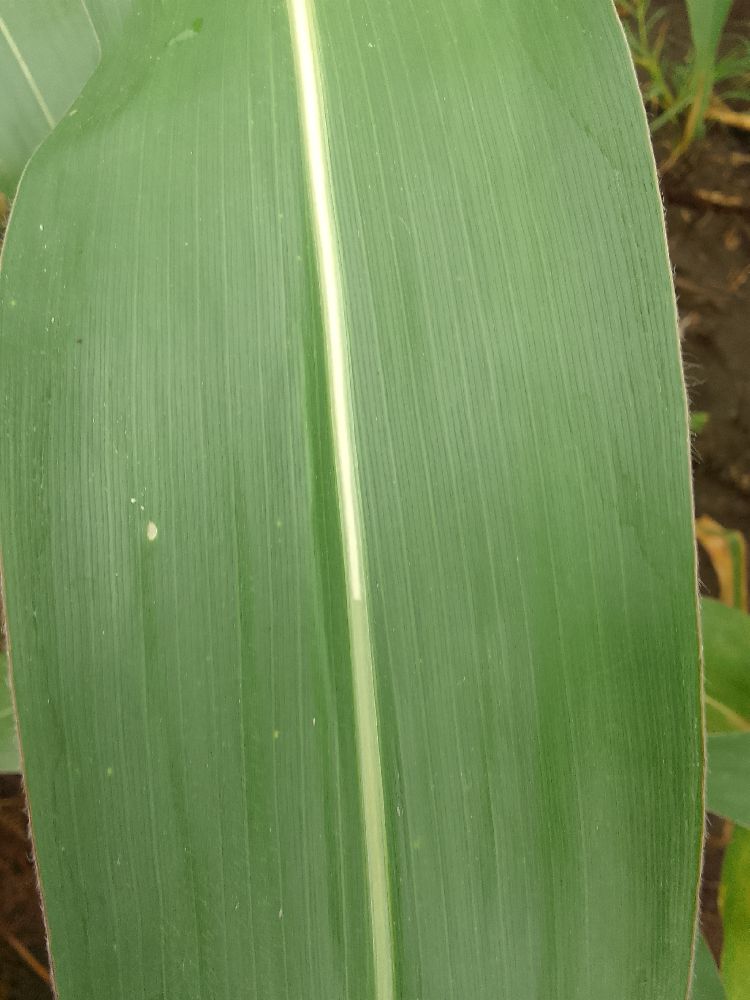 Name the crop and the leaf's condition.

maize, healthy
